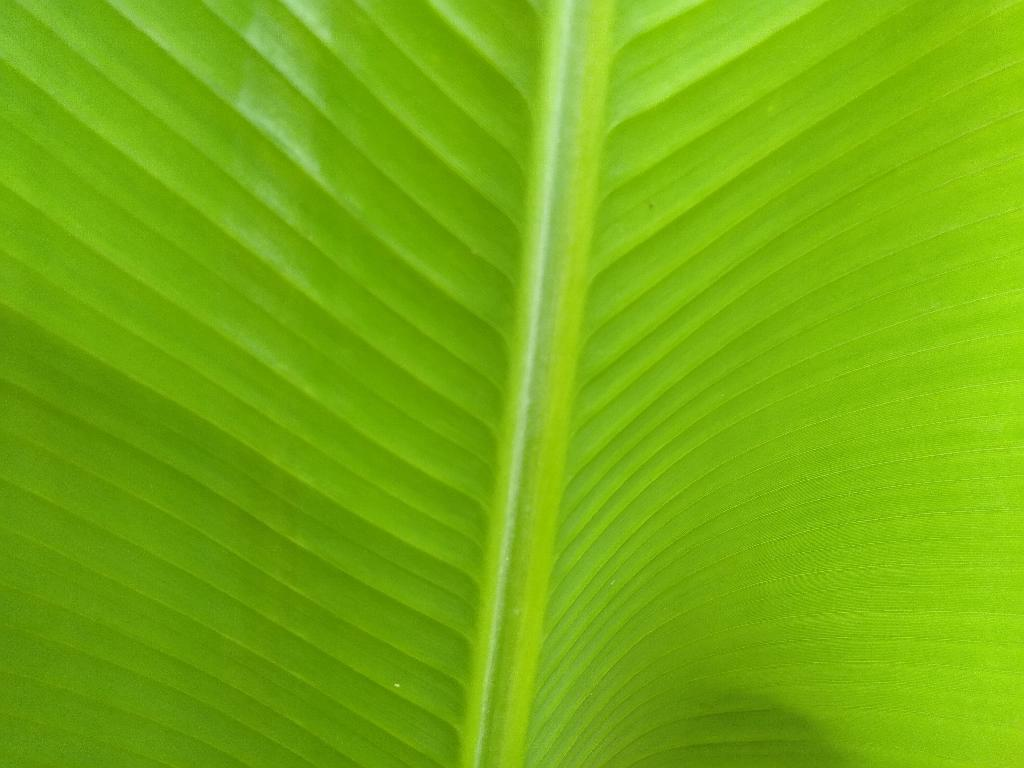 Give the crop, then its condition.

banana, healthy
